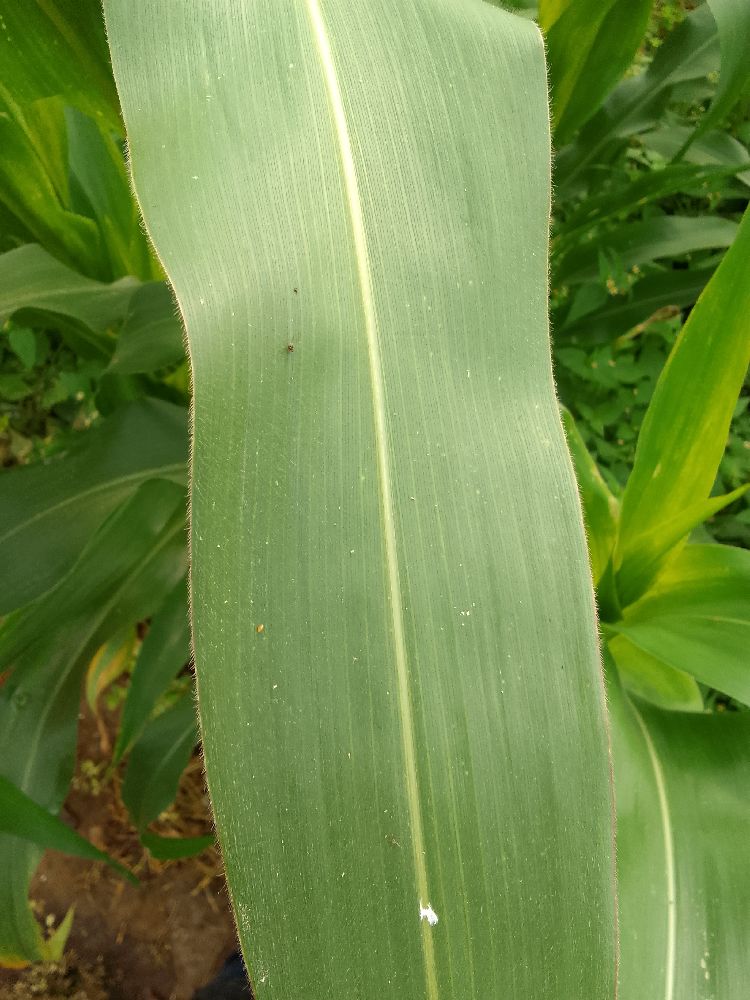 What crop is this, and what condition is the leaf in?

maize, healthy
